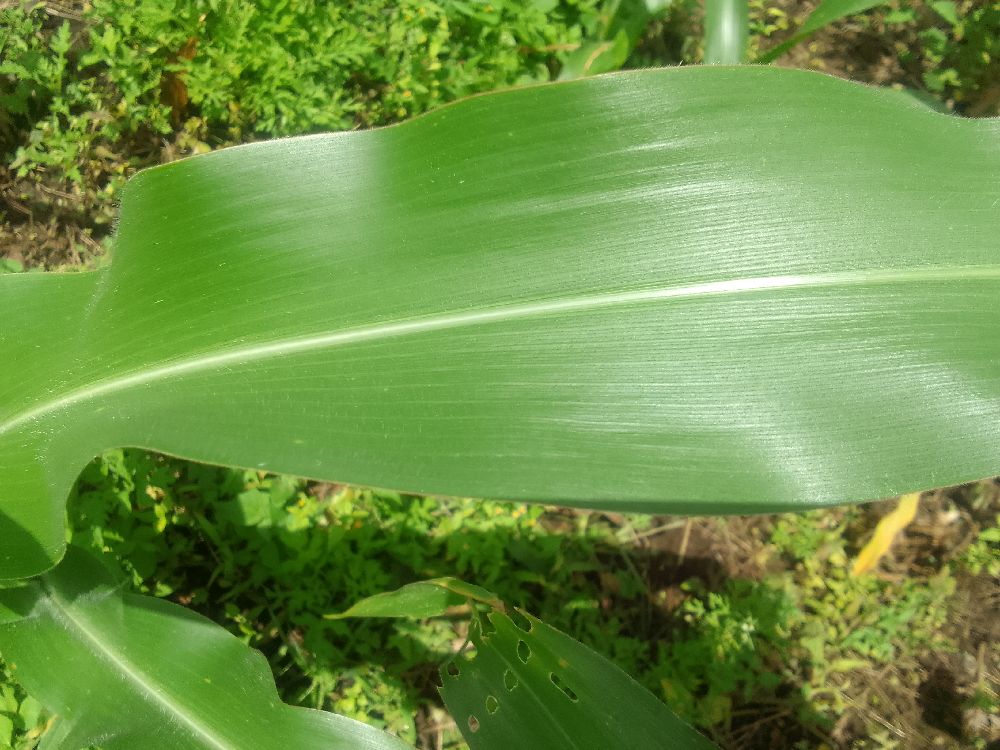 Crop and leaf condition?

maize, healthy
